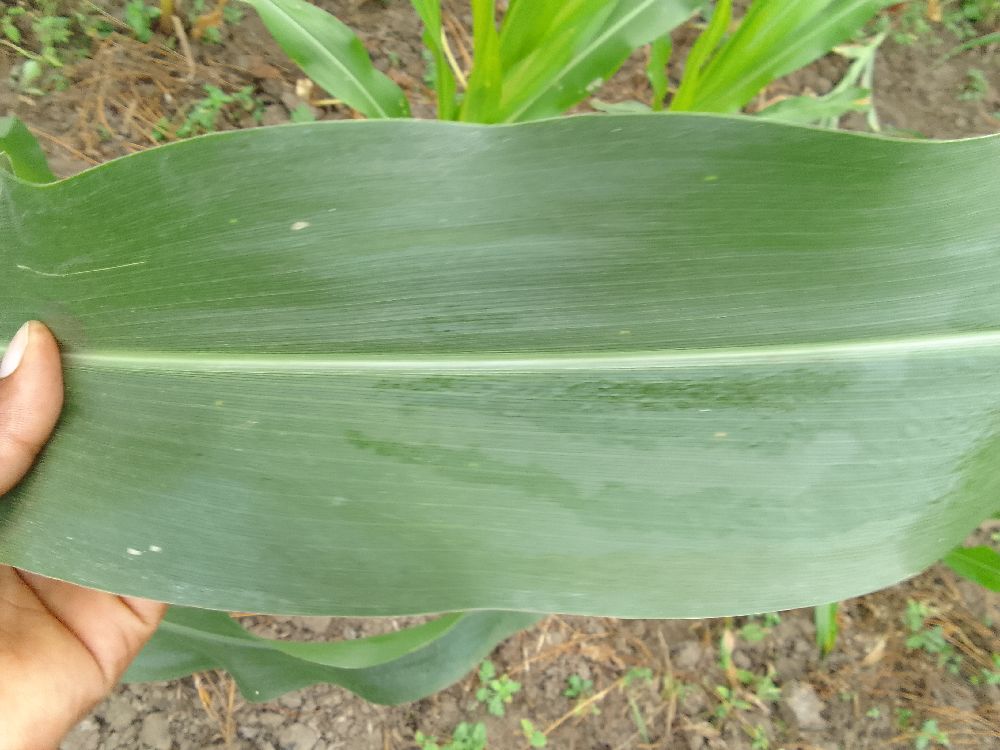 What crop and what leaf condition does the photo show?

maize, healthy
